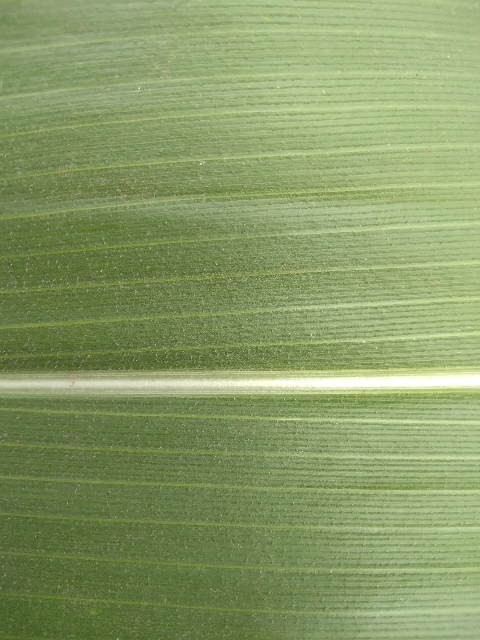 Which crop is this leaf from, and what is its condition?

maize, healthy
